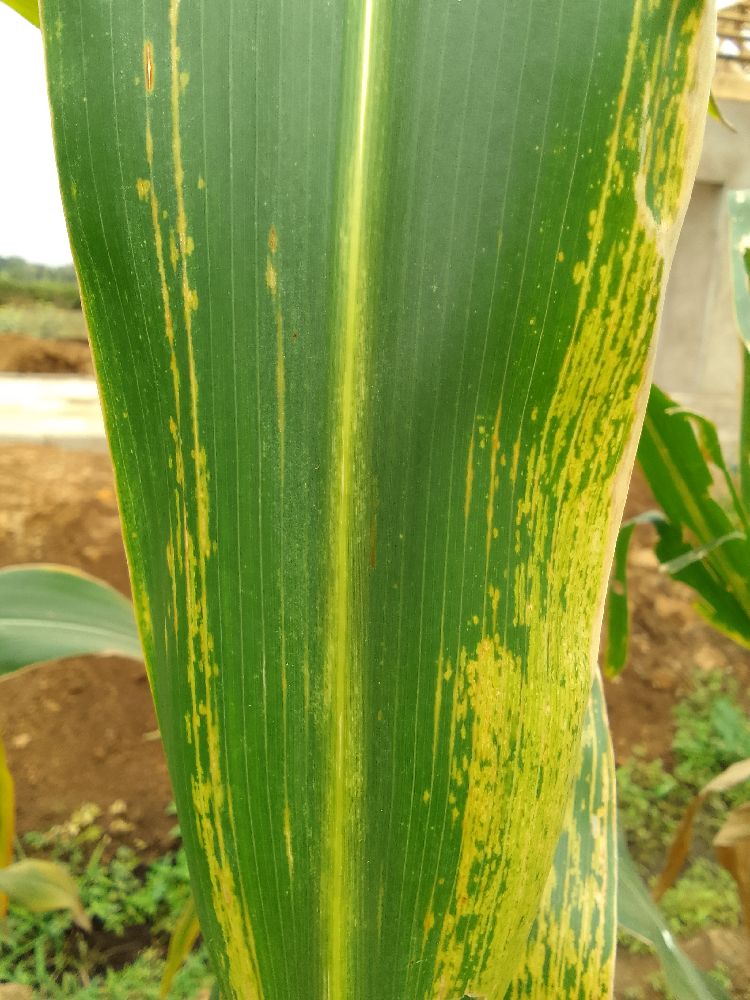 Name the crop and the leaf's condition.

maize, maize lethal necrosis
